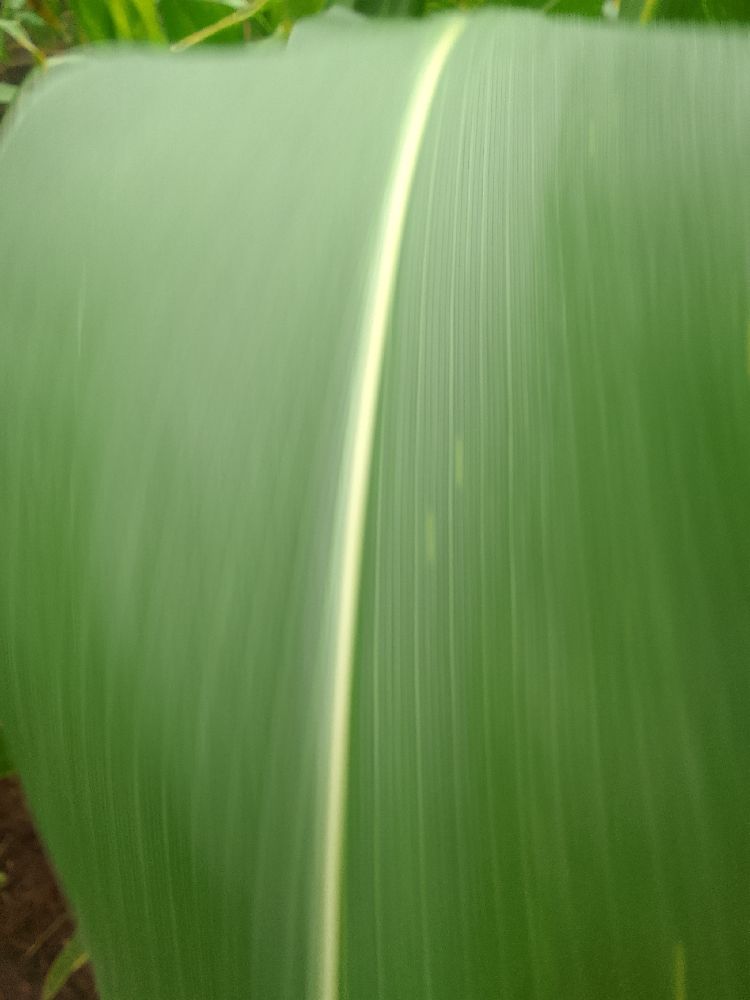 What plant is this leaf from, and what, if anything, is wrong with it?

maize, healthy
